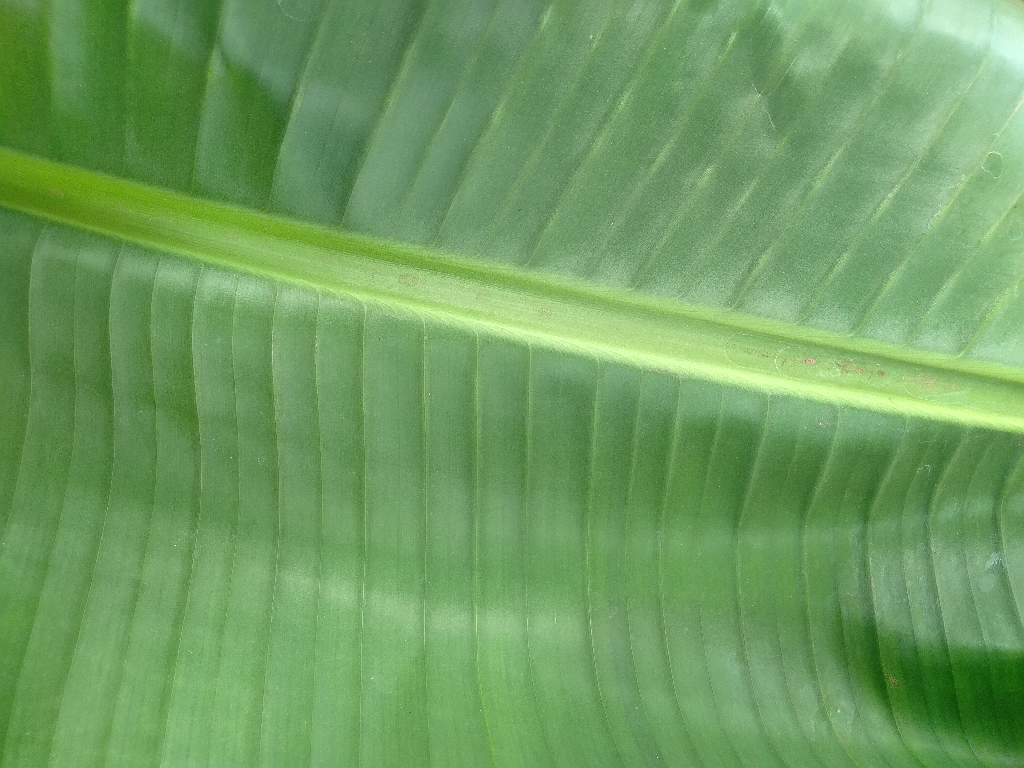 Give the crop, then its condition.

banana, healthy
